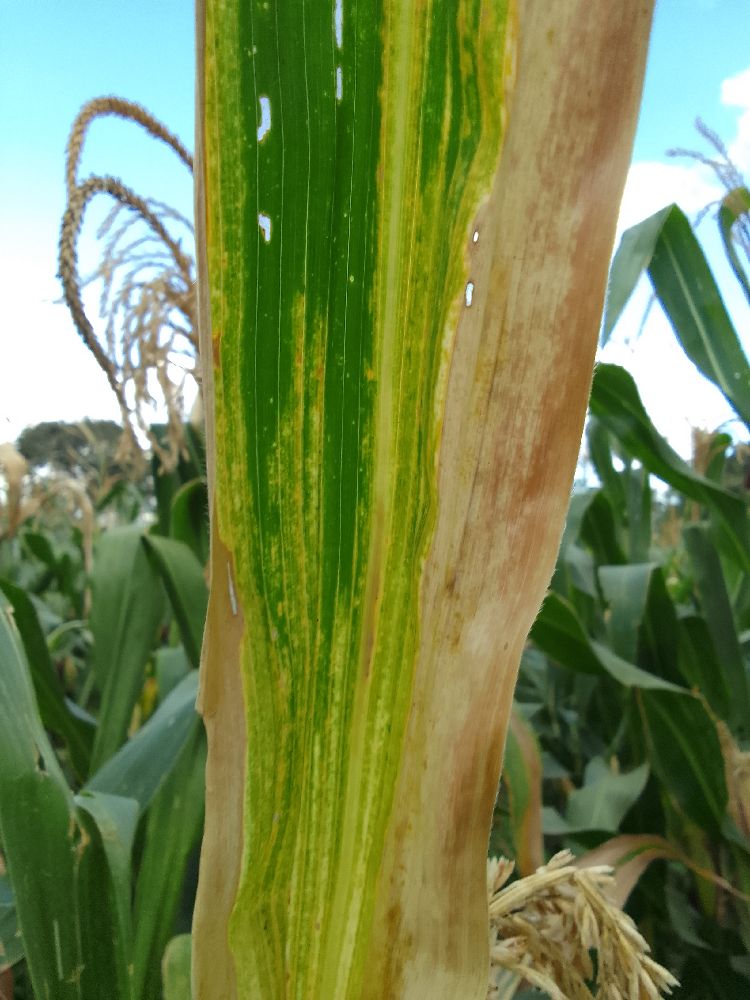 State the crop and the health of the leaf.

maize, maize lethal necrosis
